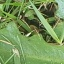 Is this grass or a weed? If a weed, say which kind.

structured weed
